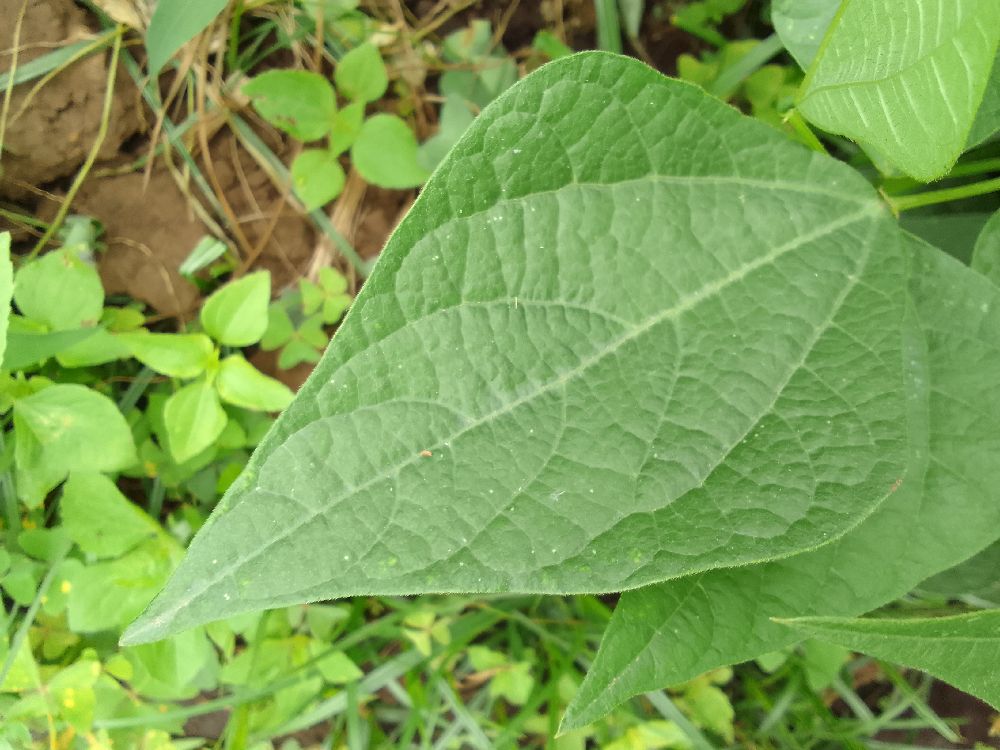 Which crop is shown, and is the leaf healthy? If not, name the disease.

common bean, healthy
